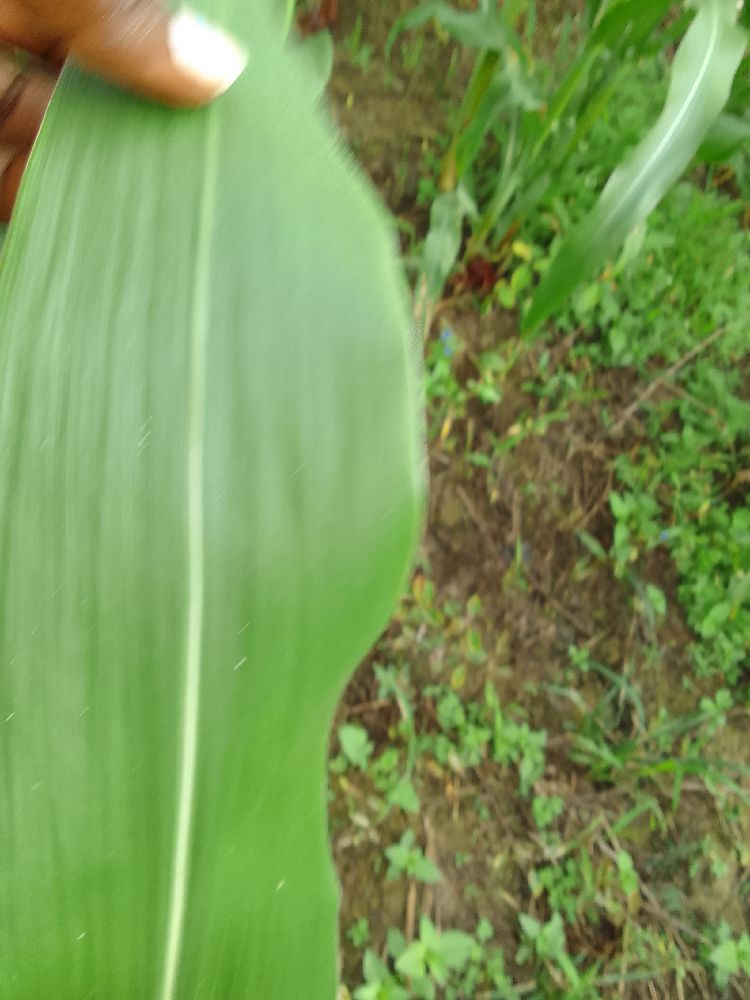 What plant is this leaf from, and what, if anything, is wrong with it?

maize, healthy
